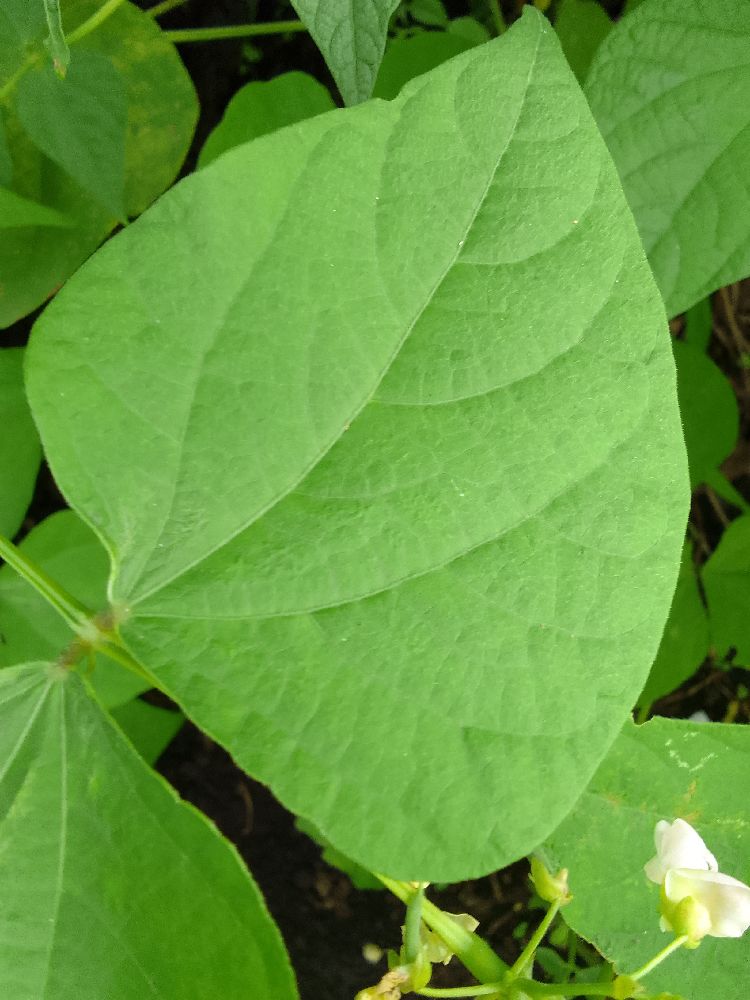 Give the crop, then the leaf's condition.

common bean, healthy
